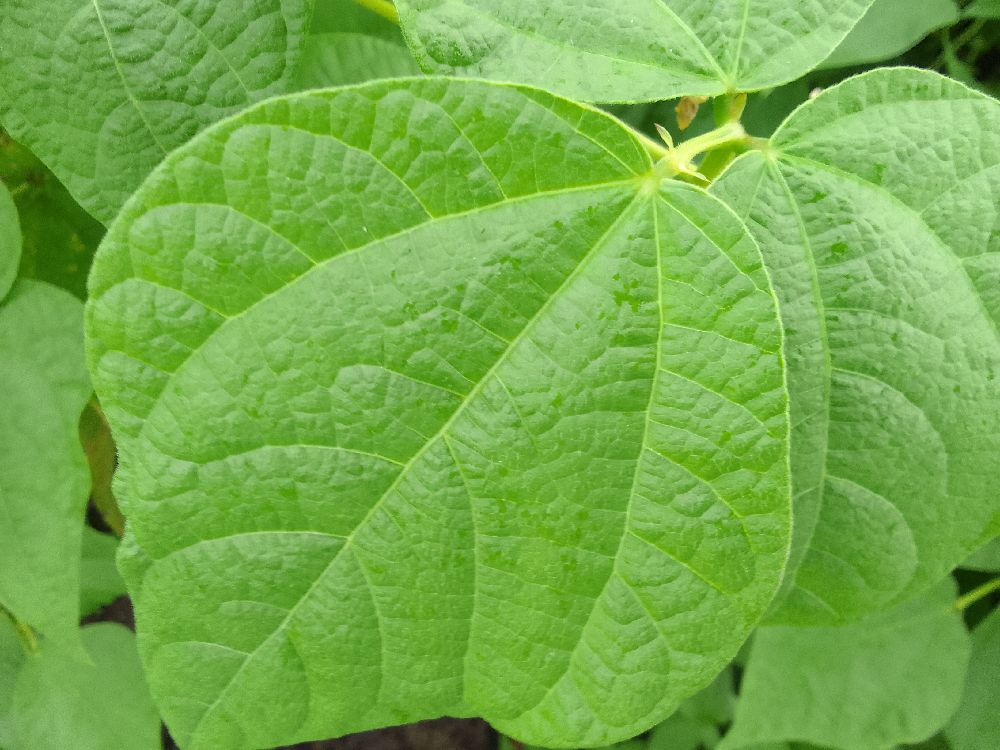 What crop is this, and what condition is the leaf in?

common bean, healthy
